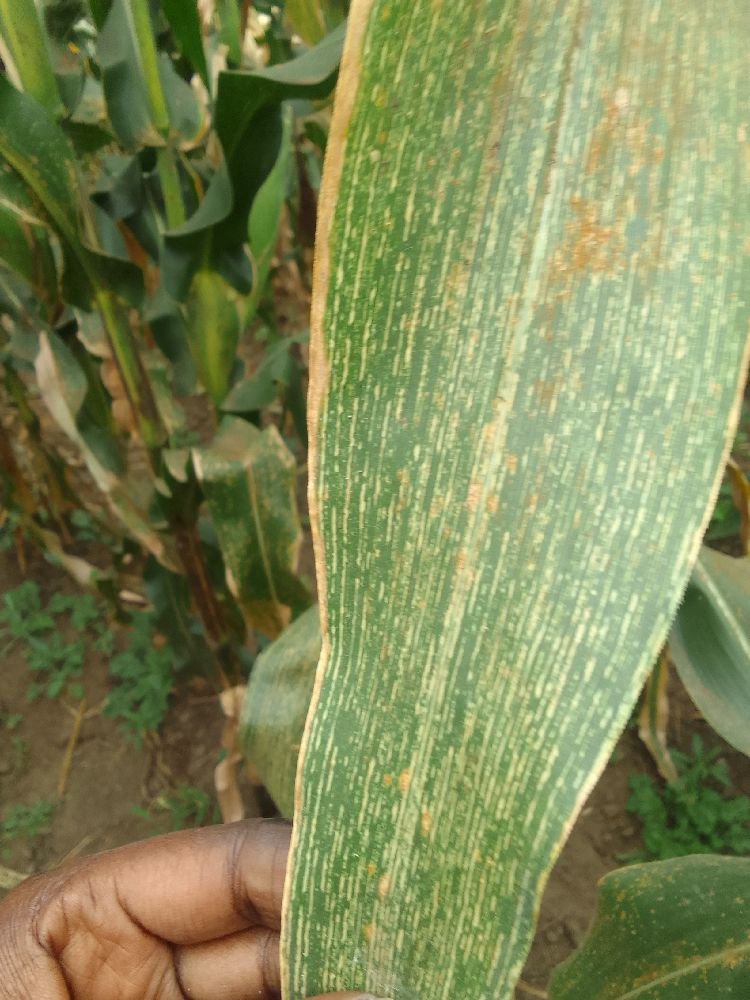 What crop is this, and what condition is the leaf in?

maize, maize streak virus
